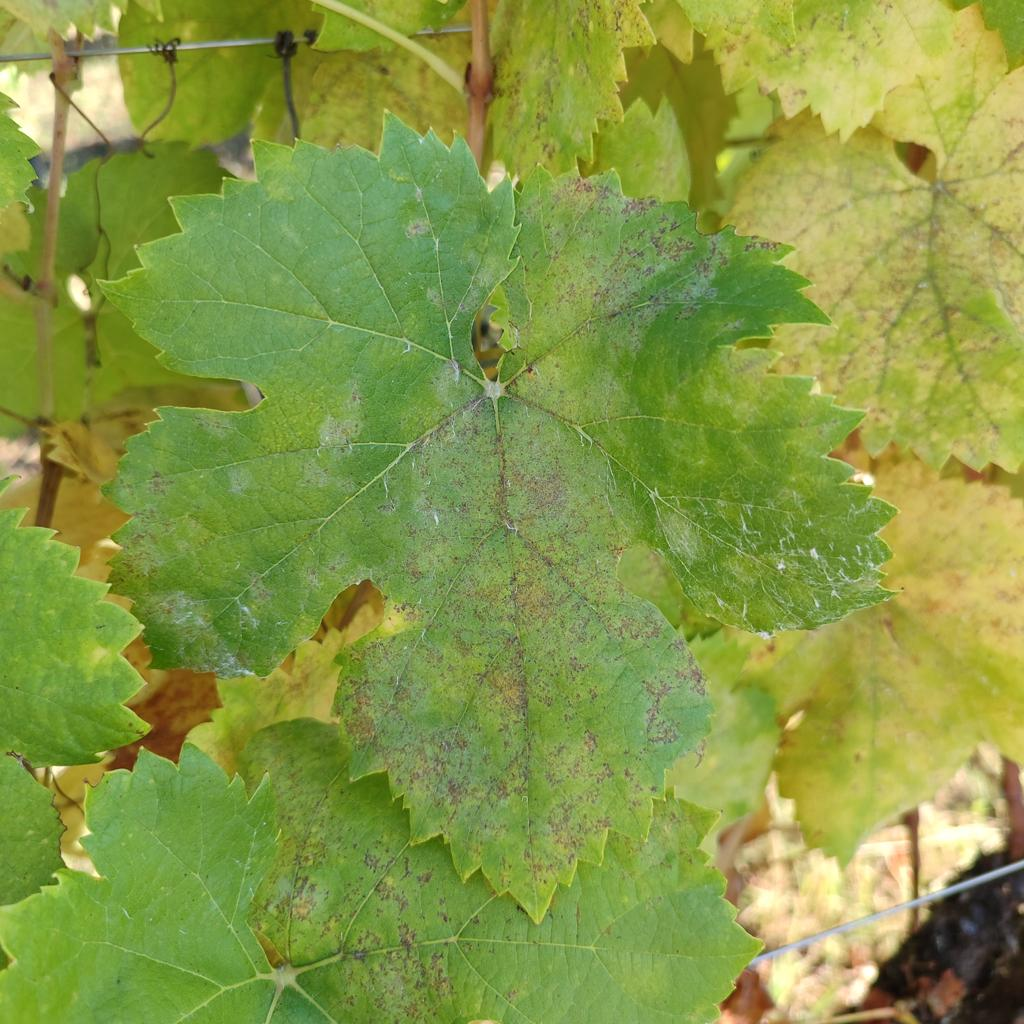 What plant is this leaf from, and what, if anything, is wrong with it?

grapevine, powdery mildew
